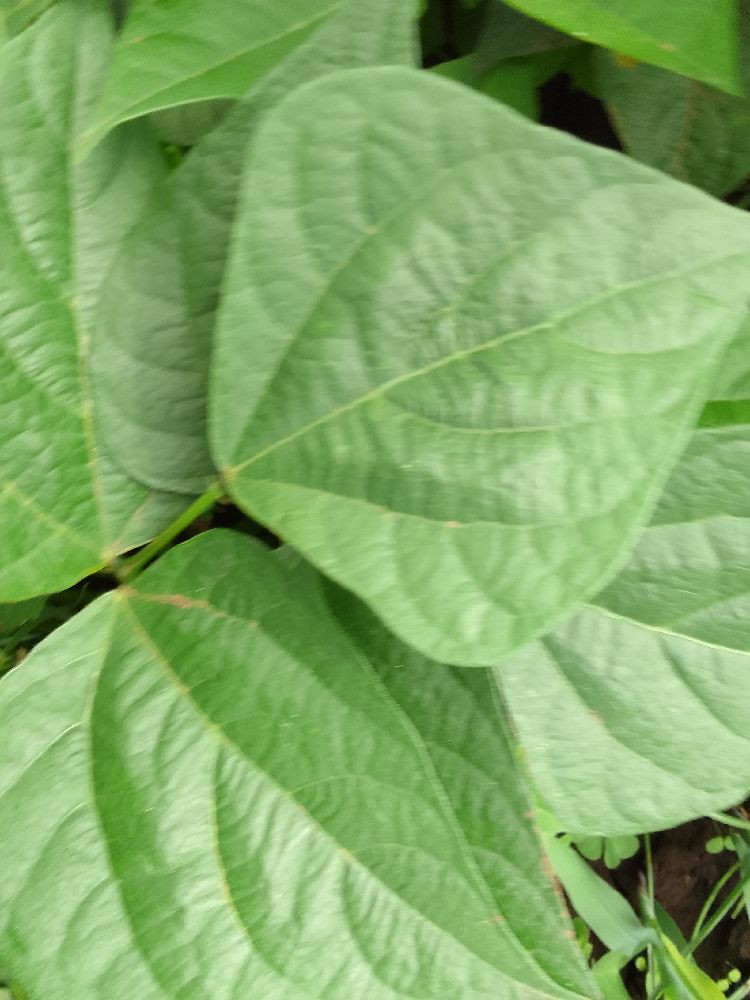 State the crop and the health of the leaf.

common bean, healthy
